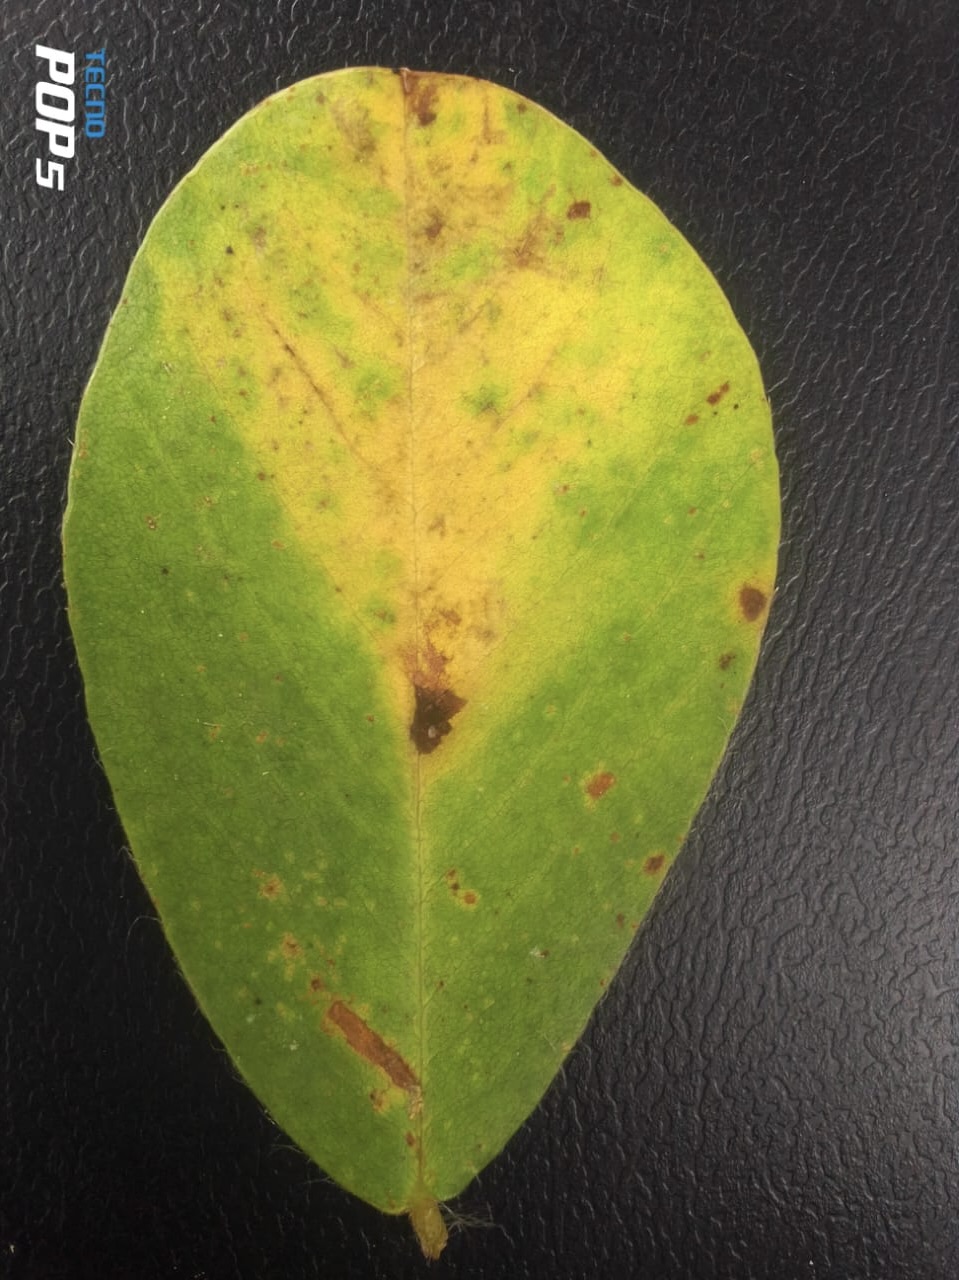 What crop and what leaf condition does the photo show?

peanut, passalora arachidicola
